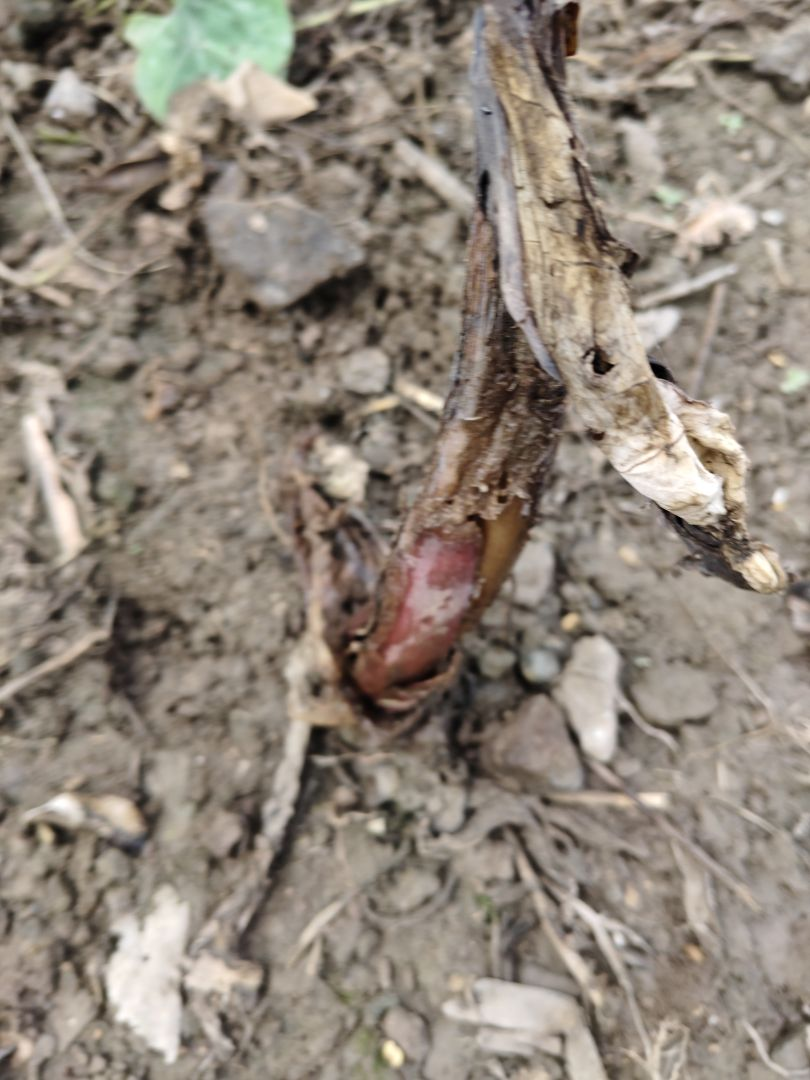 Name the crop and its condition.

taro, root rot
